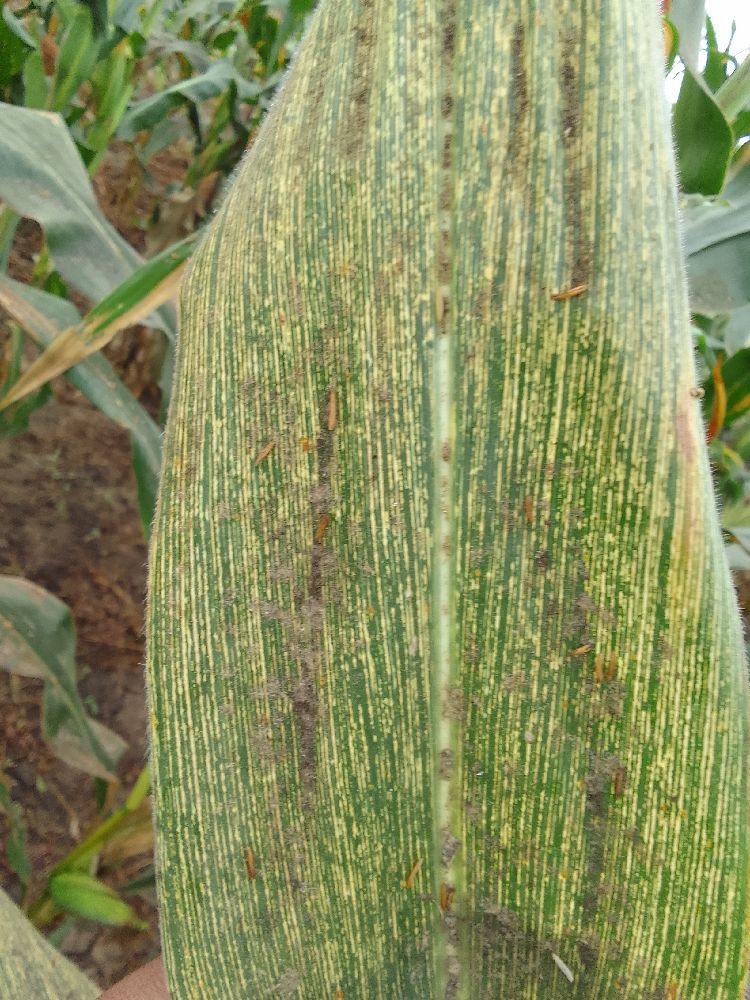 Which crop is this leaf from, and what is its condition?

maize, maize streak virus
